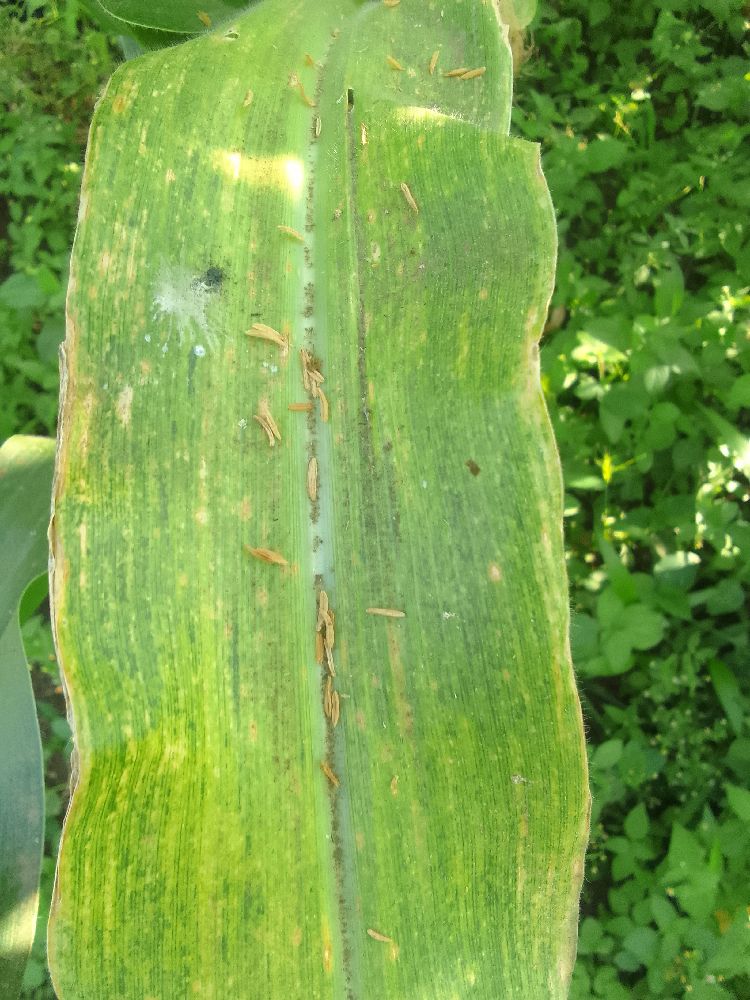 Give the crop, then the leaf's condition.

maize, maize lethal necrosis
